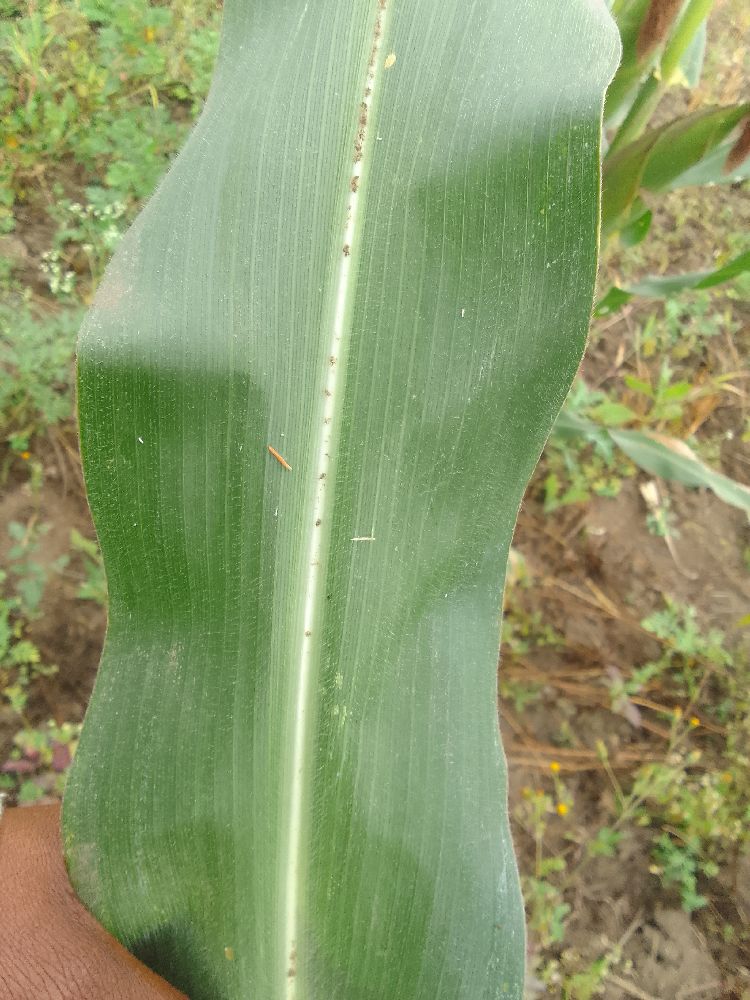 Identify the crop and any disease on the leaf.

maize, healthy
